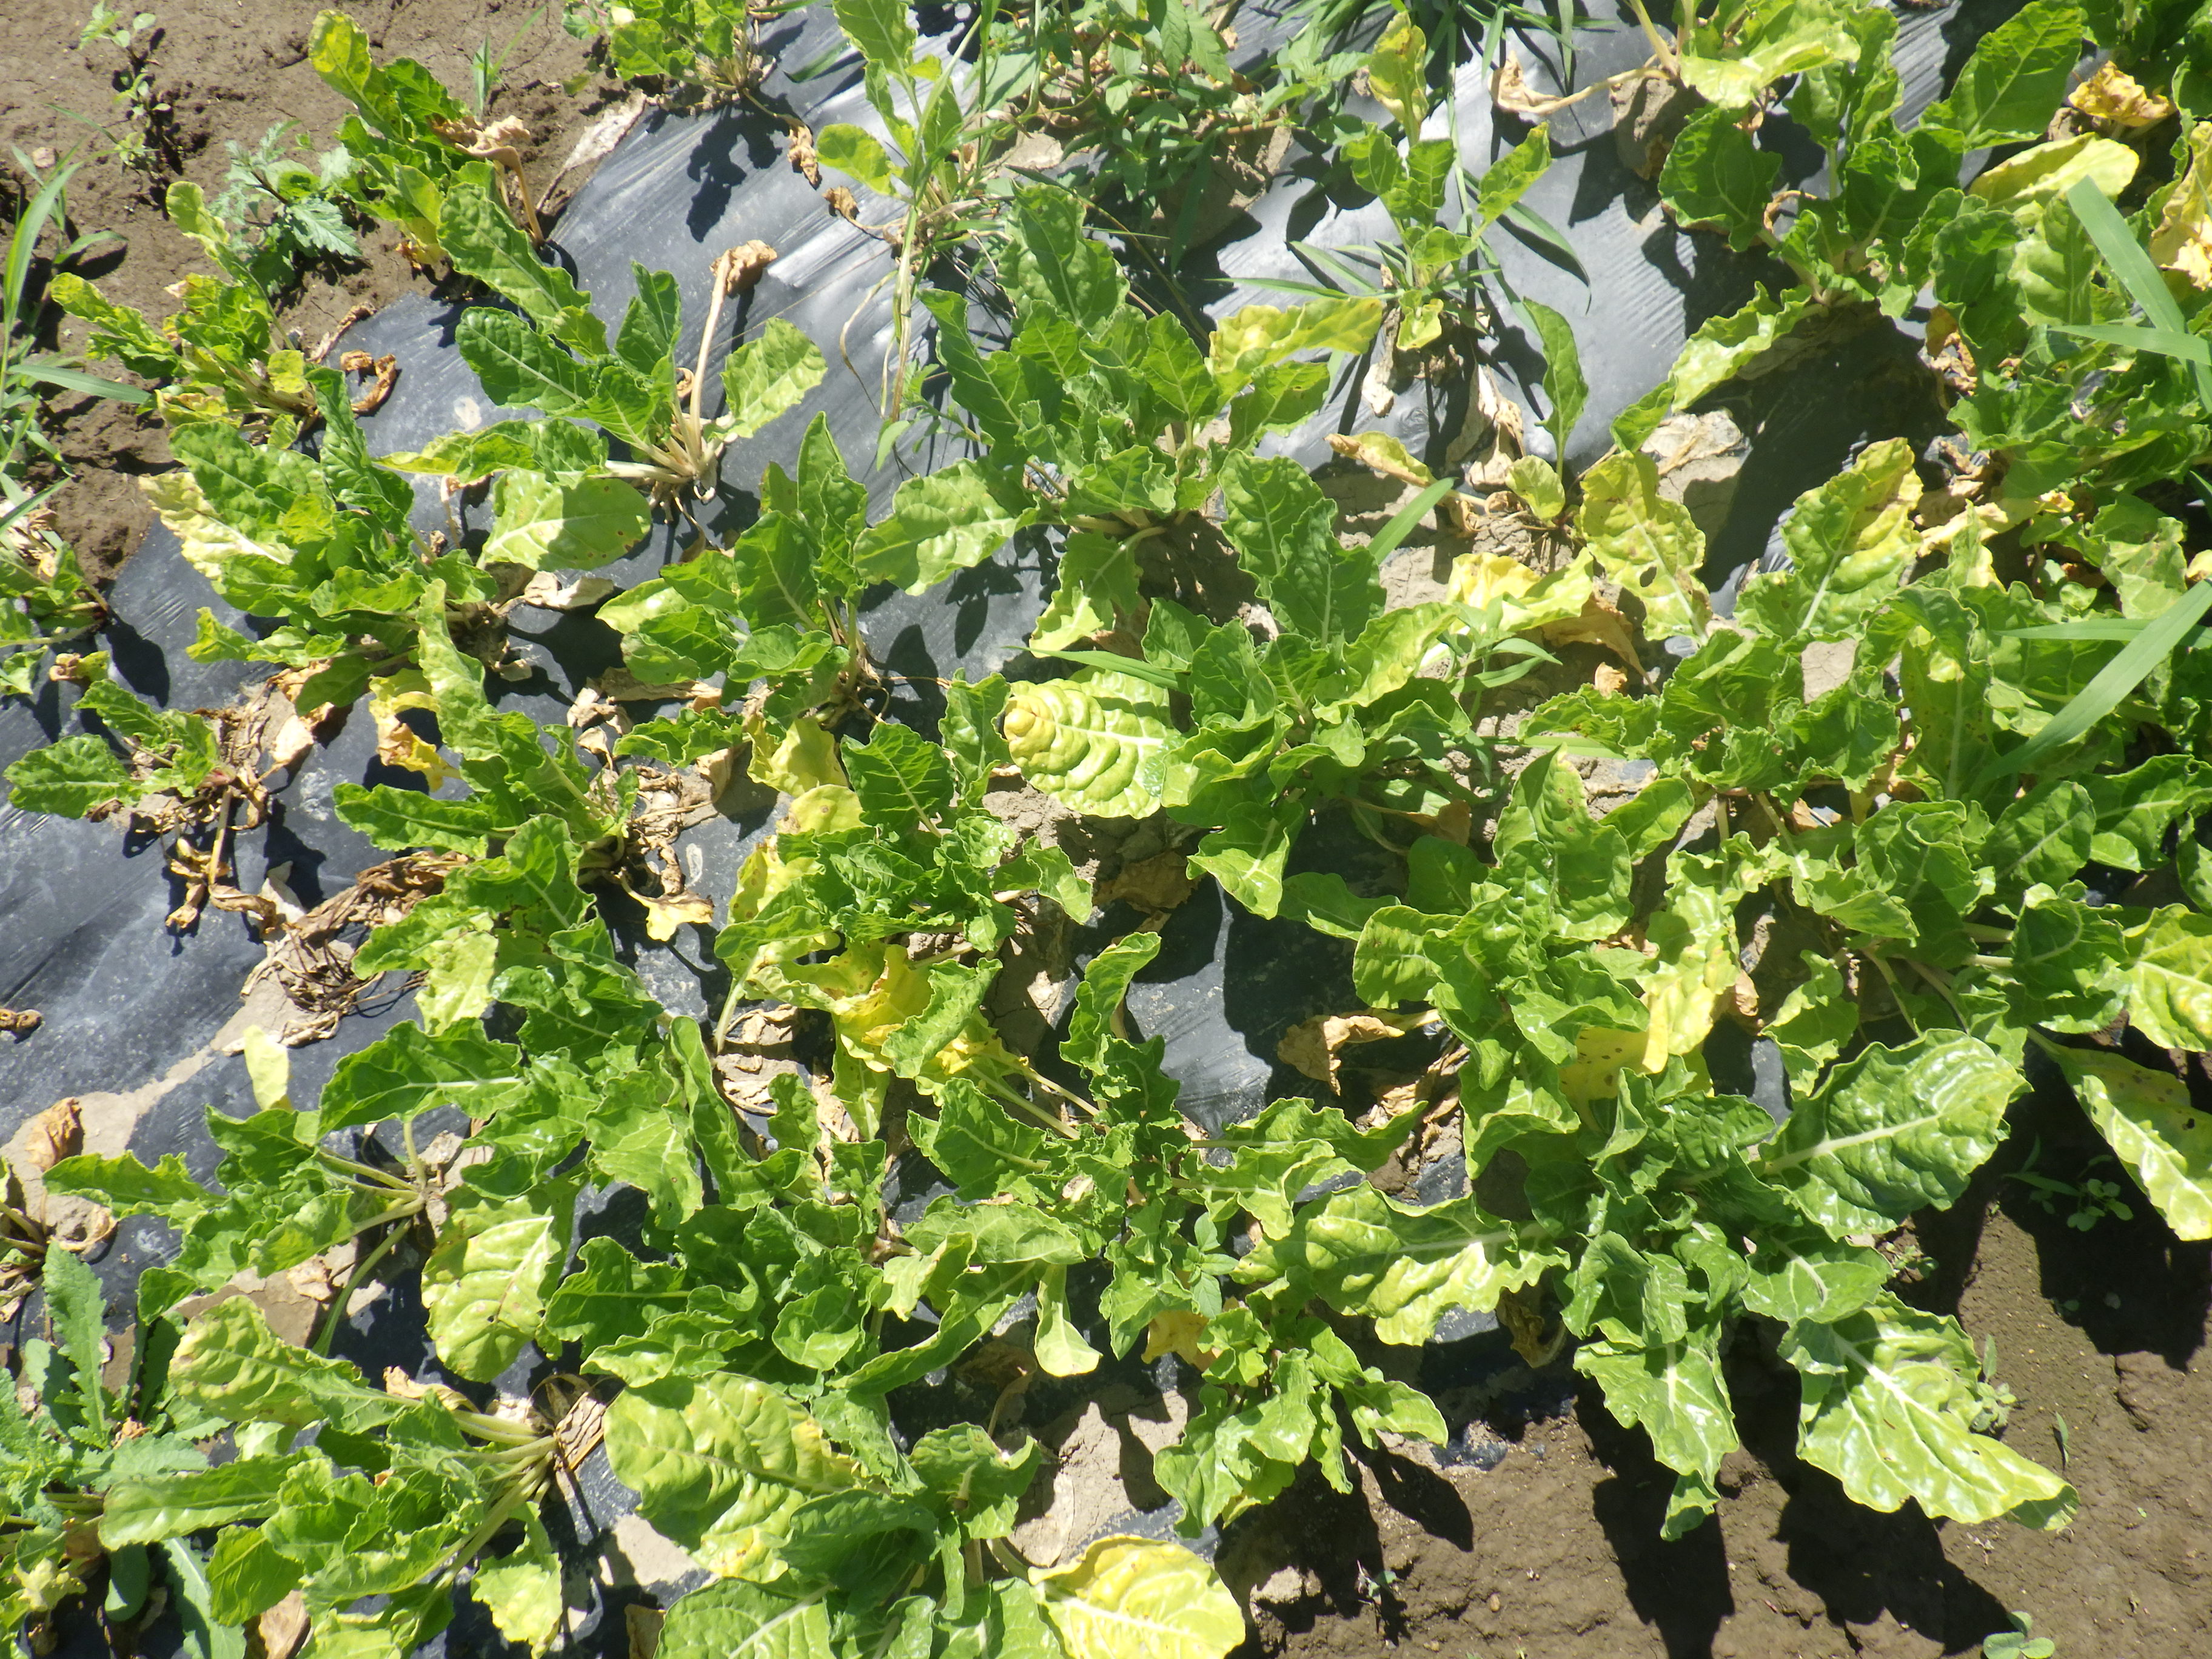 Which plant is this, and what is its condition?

chard, phoma leaf spot, weeds
